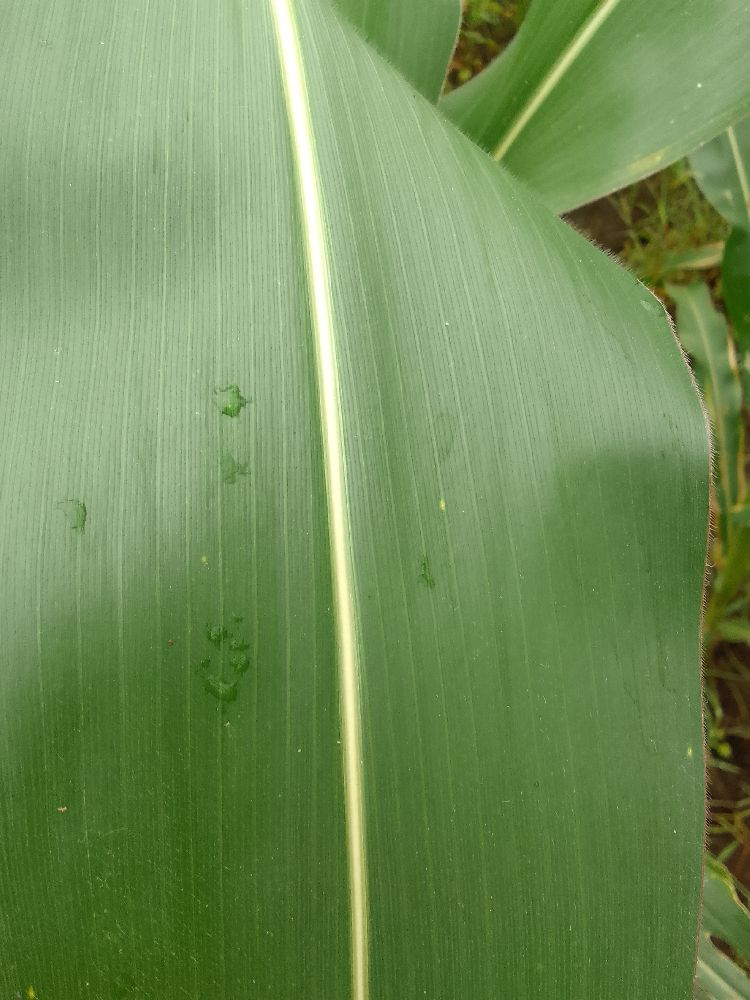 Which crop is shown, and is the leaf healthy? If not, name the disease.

maize, healthy
